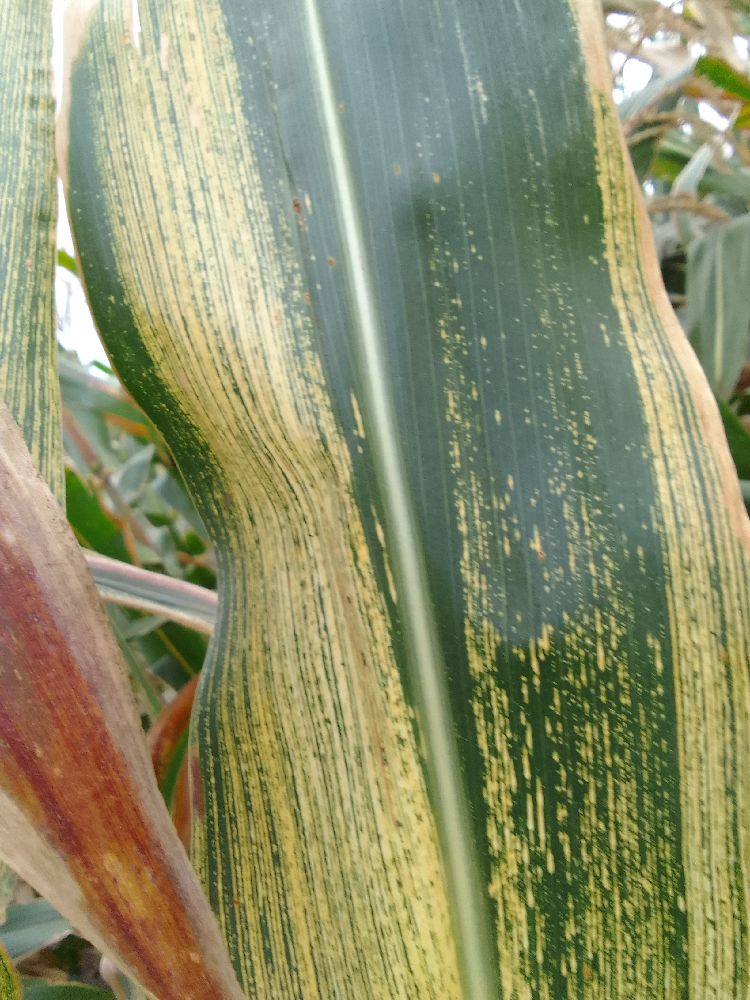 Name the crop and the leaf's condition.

maize, maize streak virus
